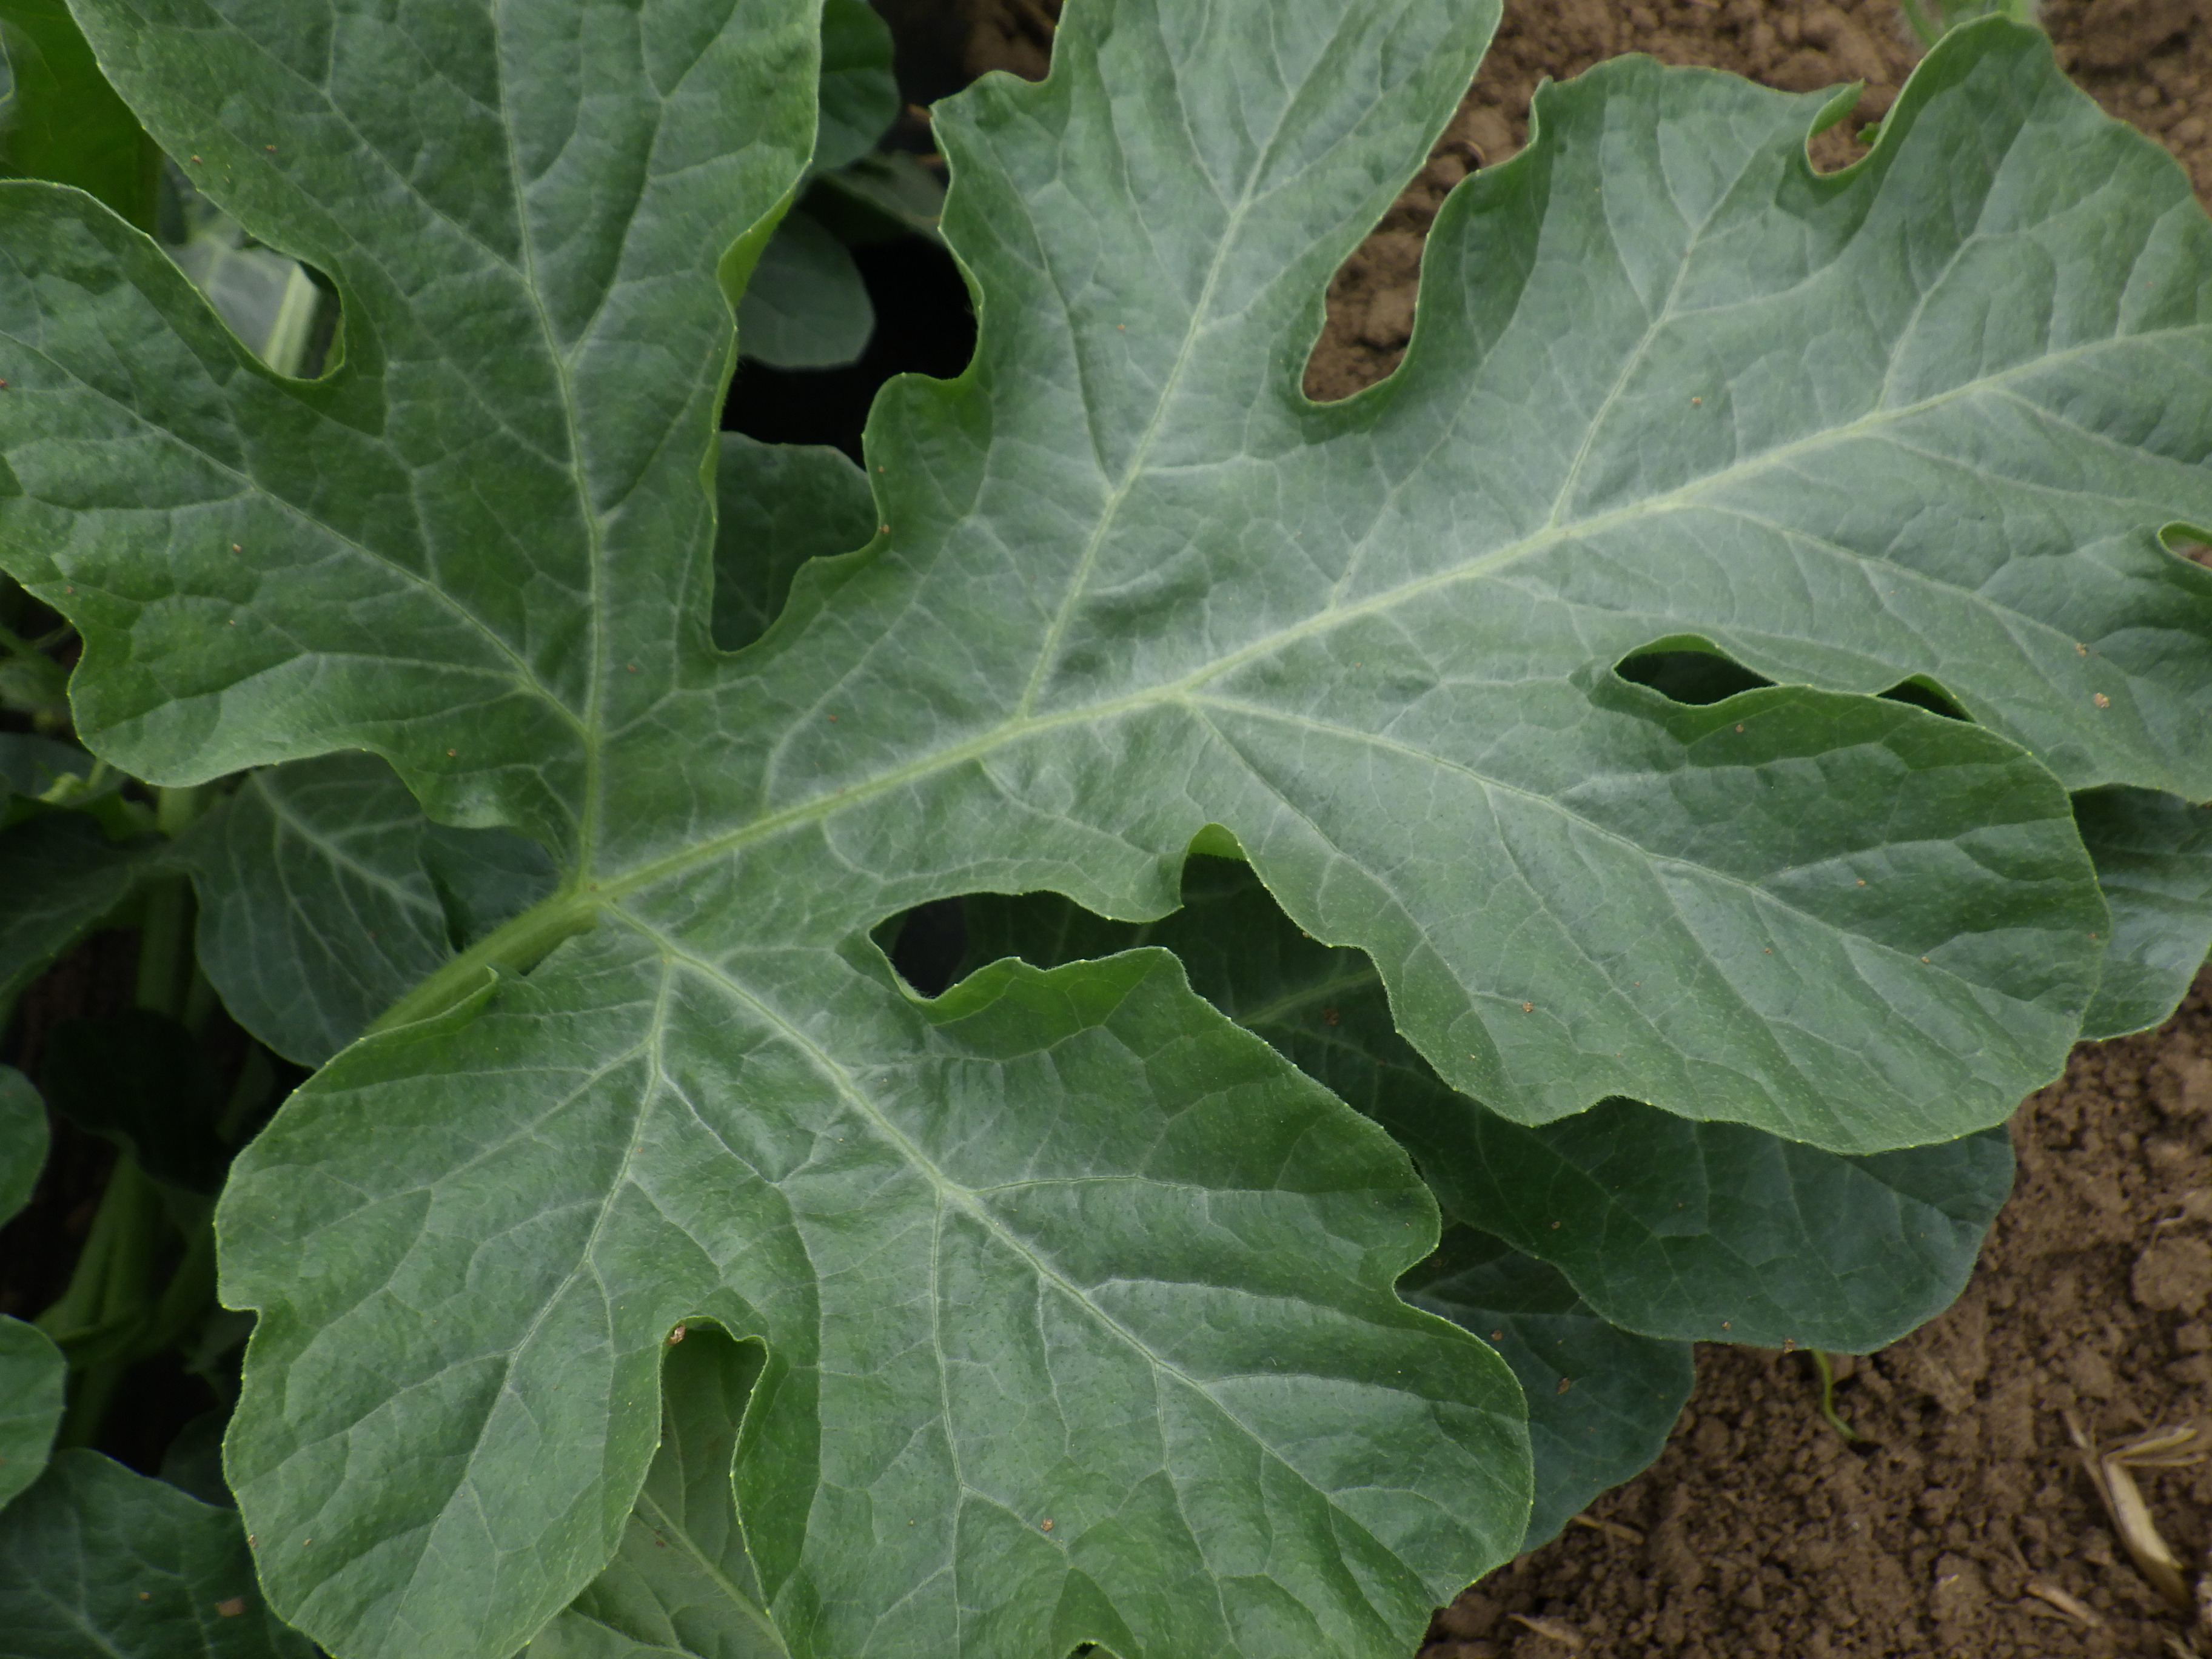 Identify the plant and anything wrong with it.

watermelon, healthy
